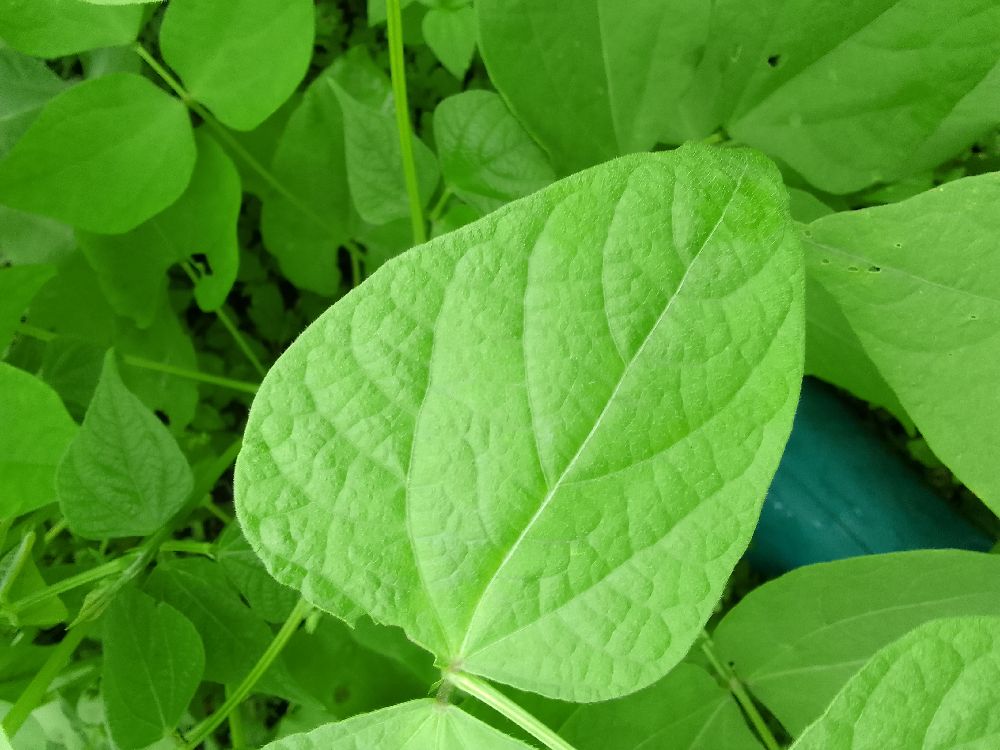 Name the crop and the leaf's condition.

common bean, healthy
